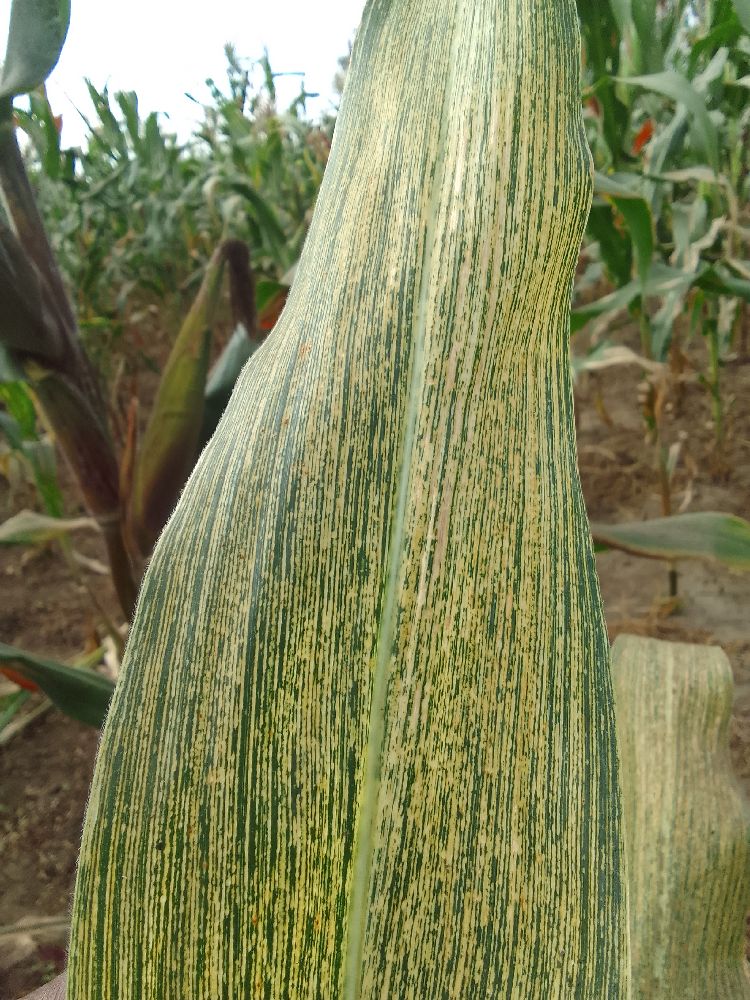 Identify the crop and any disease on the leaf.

maize, maize streak virus
